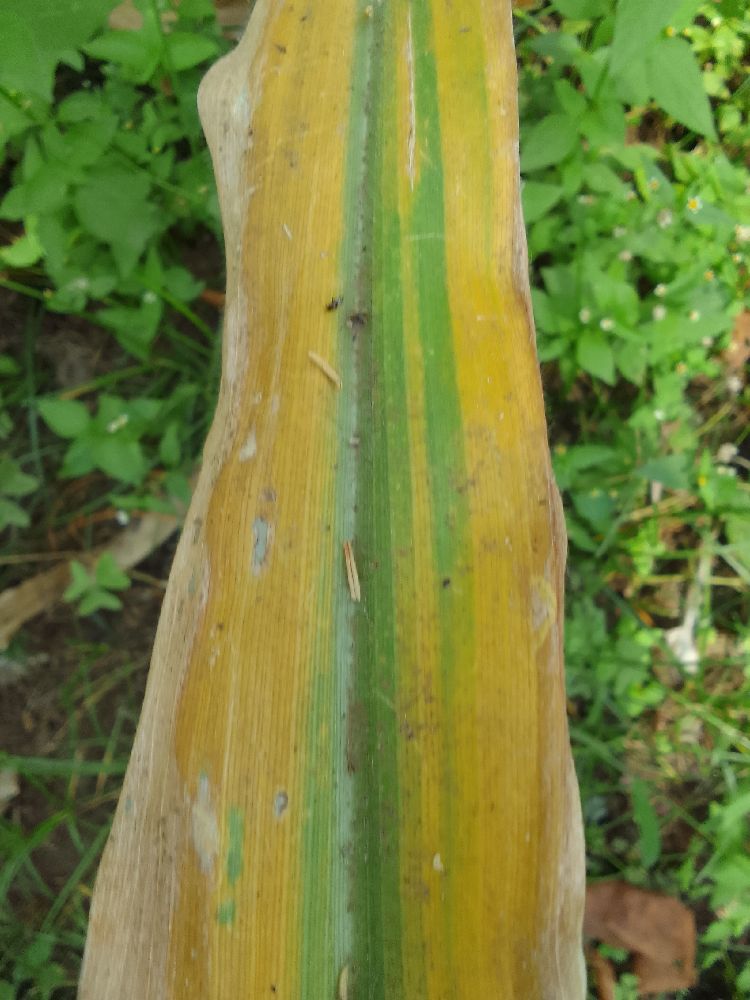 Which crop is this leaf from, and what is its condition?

maize, maize lethal necrosis
